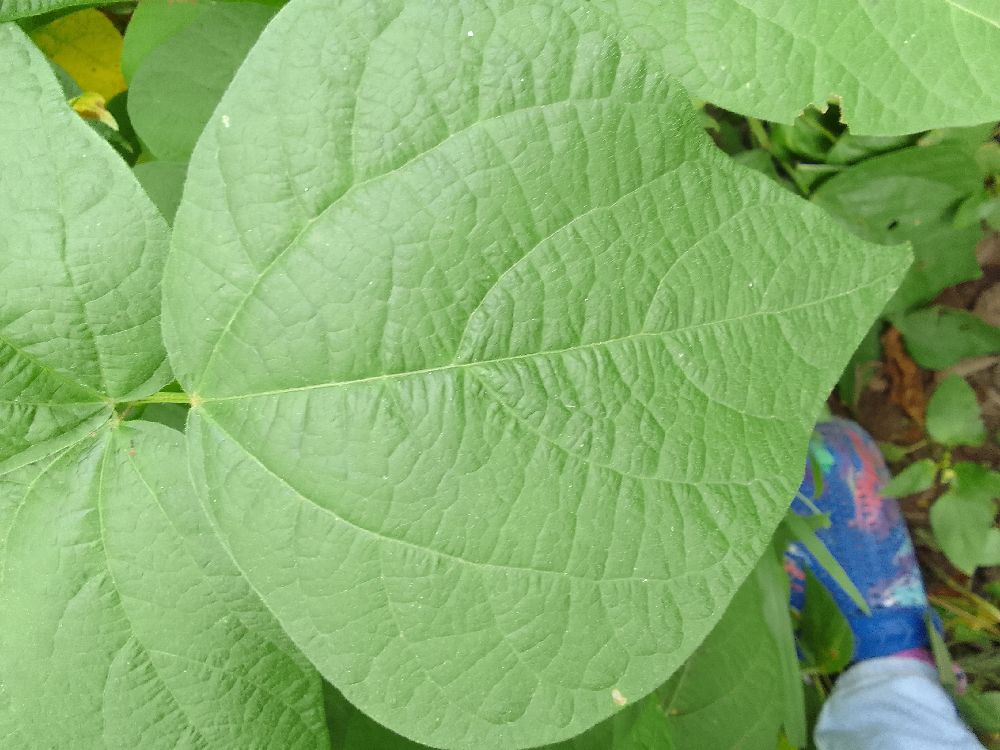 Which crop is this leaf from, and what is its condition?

common bean, healthy
